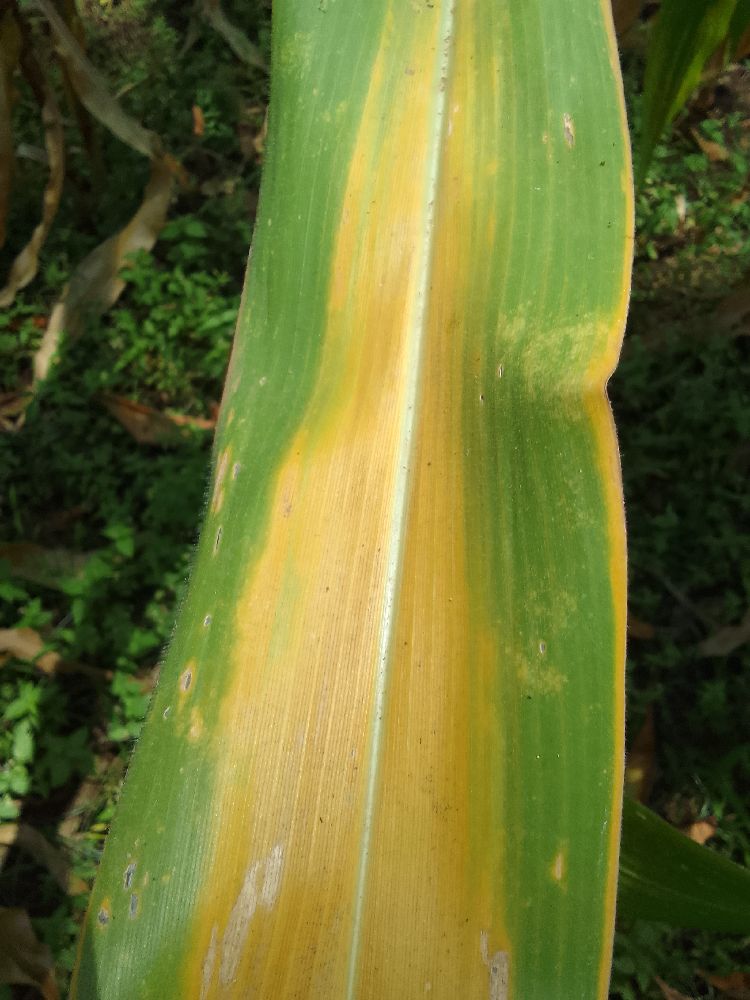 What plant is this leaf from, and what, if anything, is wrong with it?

maize, maize lethal necrosis
